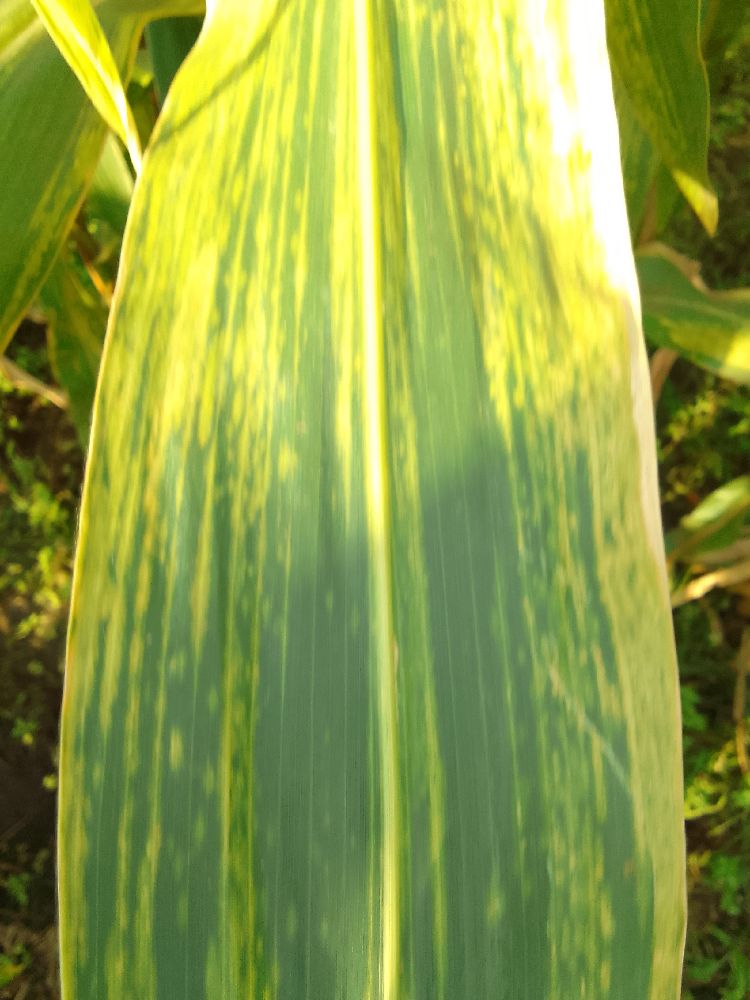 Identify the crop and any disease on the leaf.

maize, maize lethal necrosis
